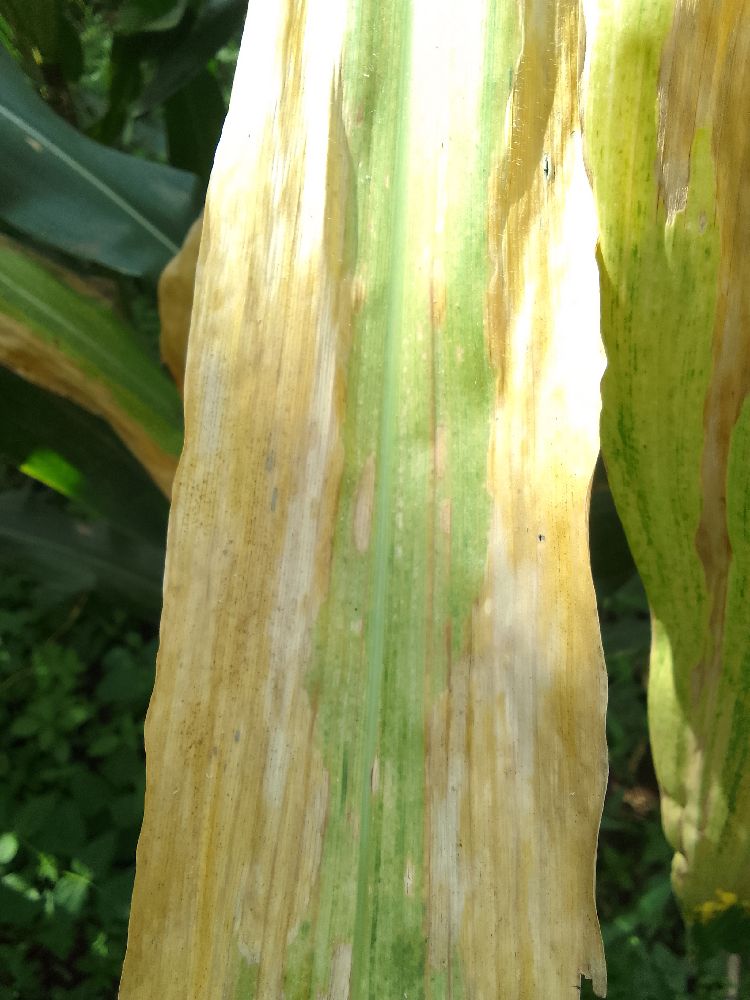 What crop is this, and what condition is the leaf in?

maize, maize lethal necrosis
